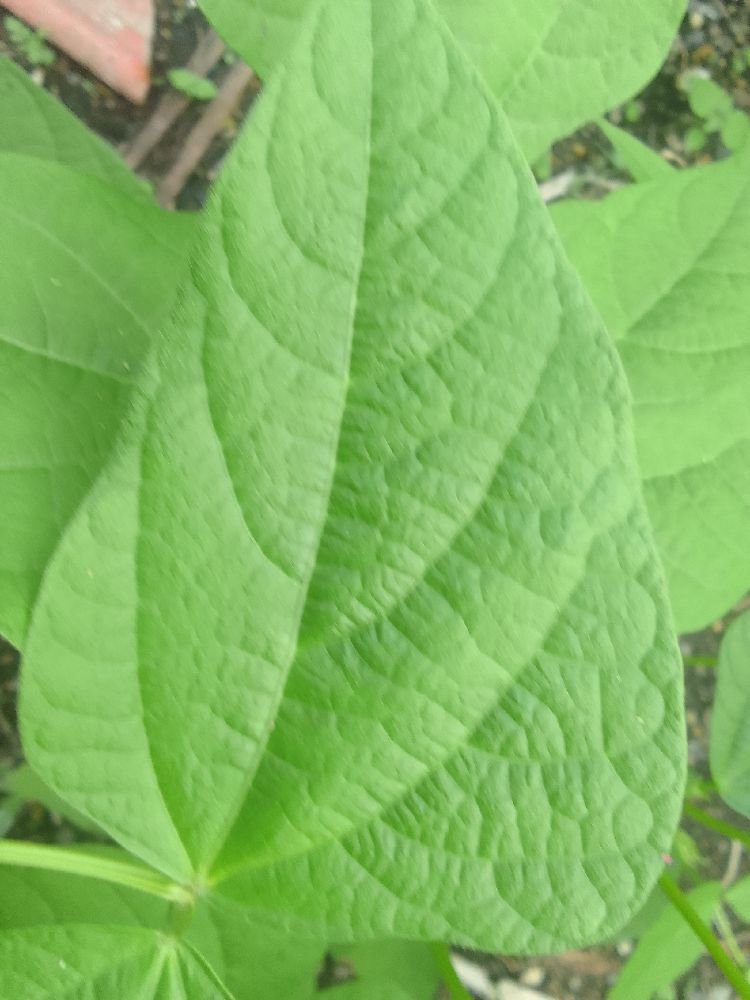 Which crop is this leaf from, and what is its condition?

common bean, healthy
